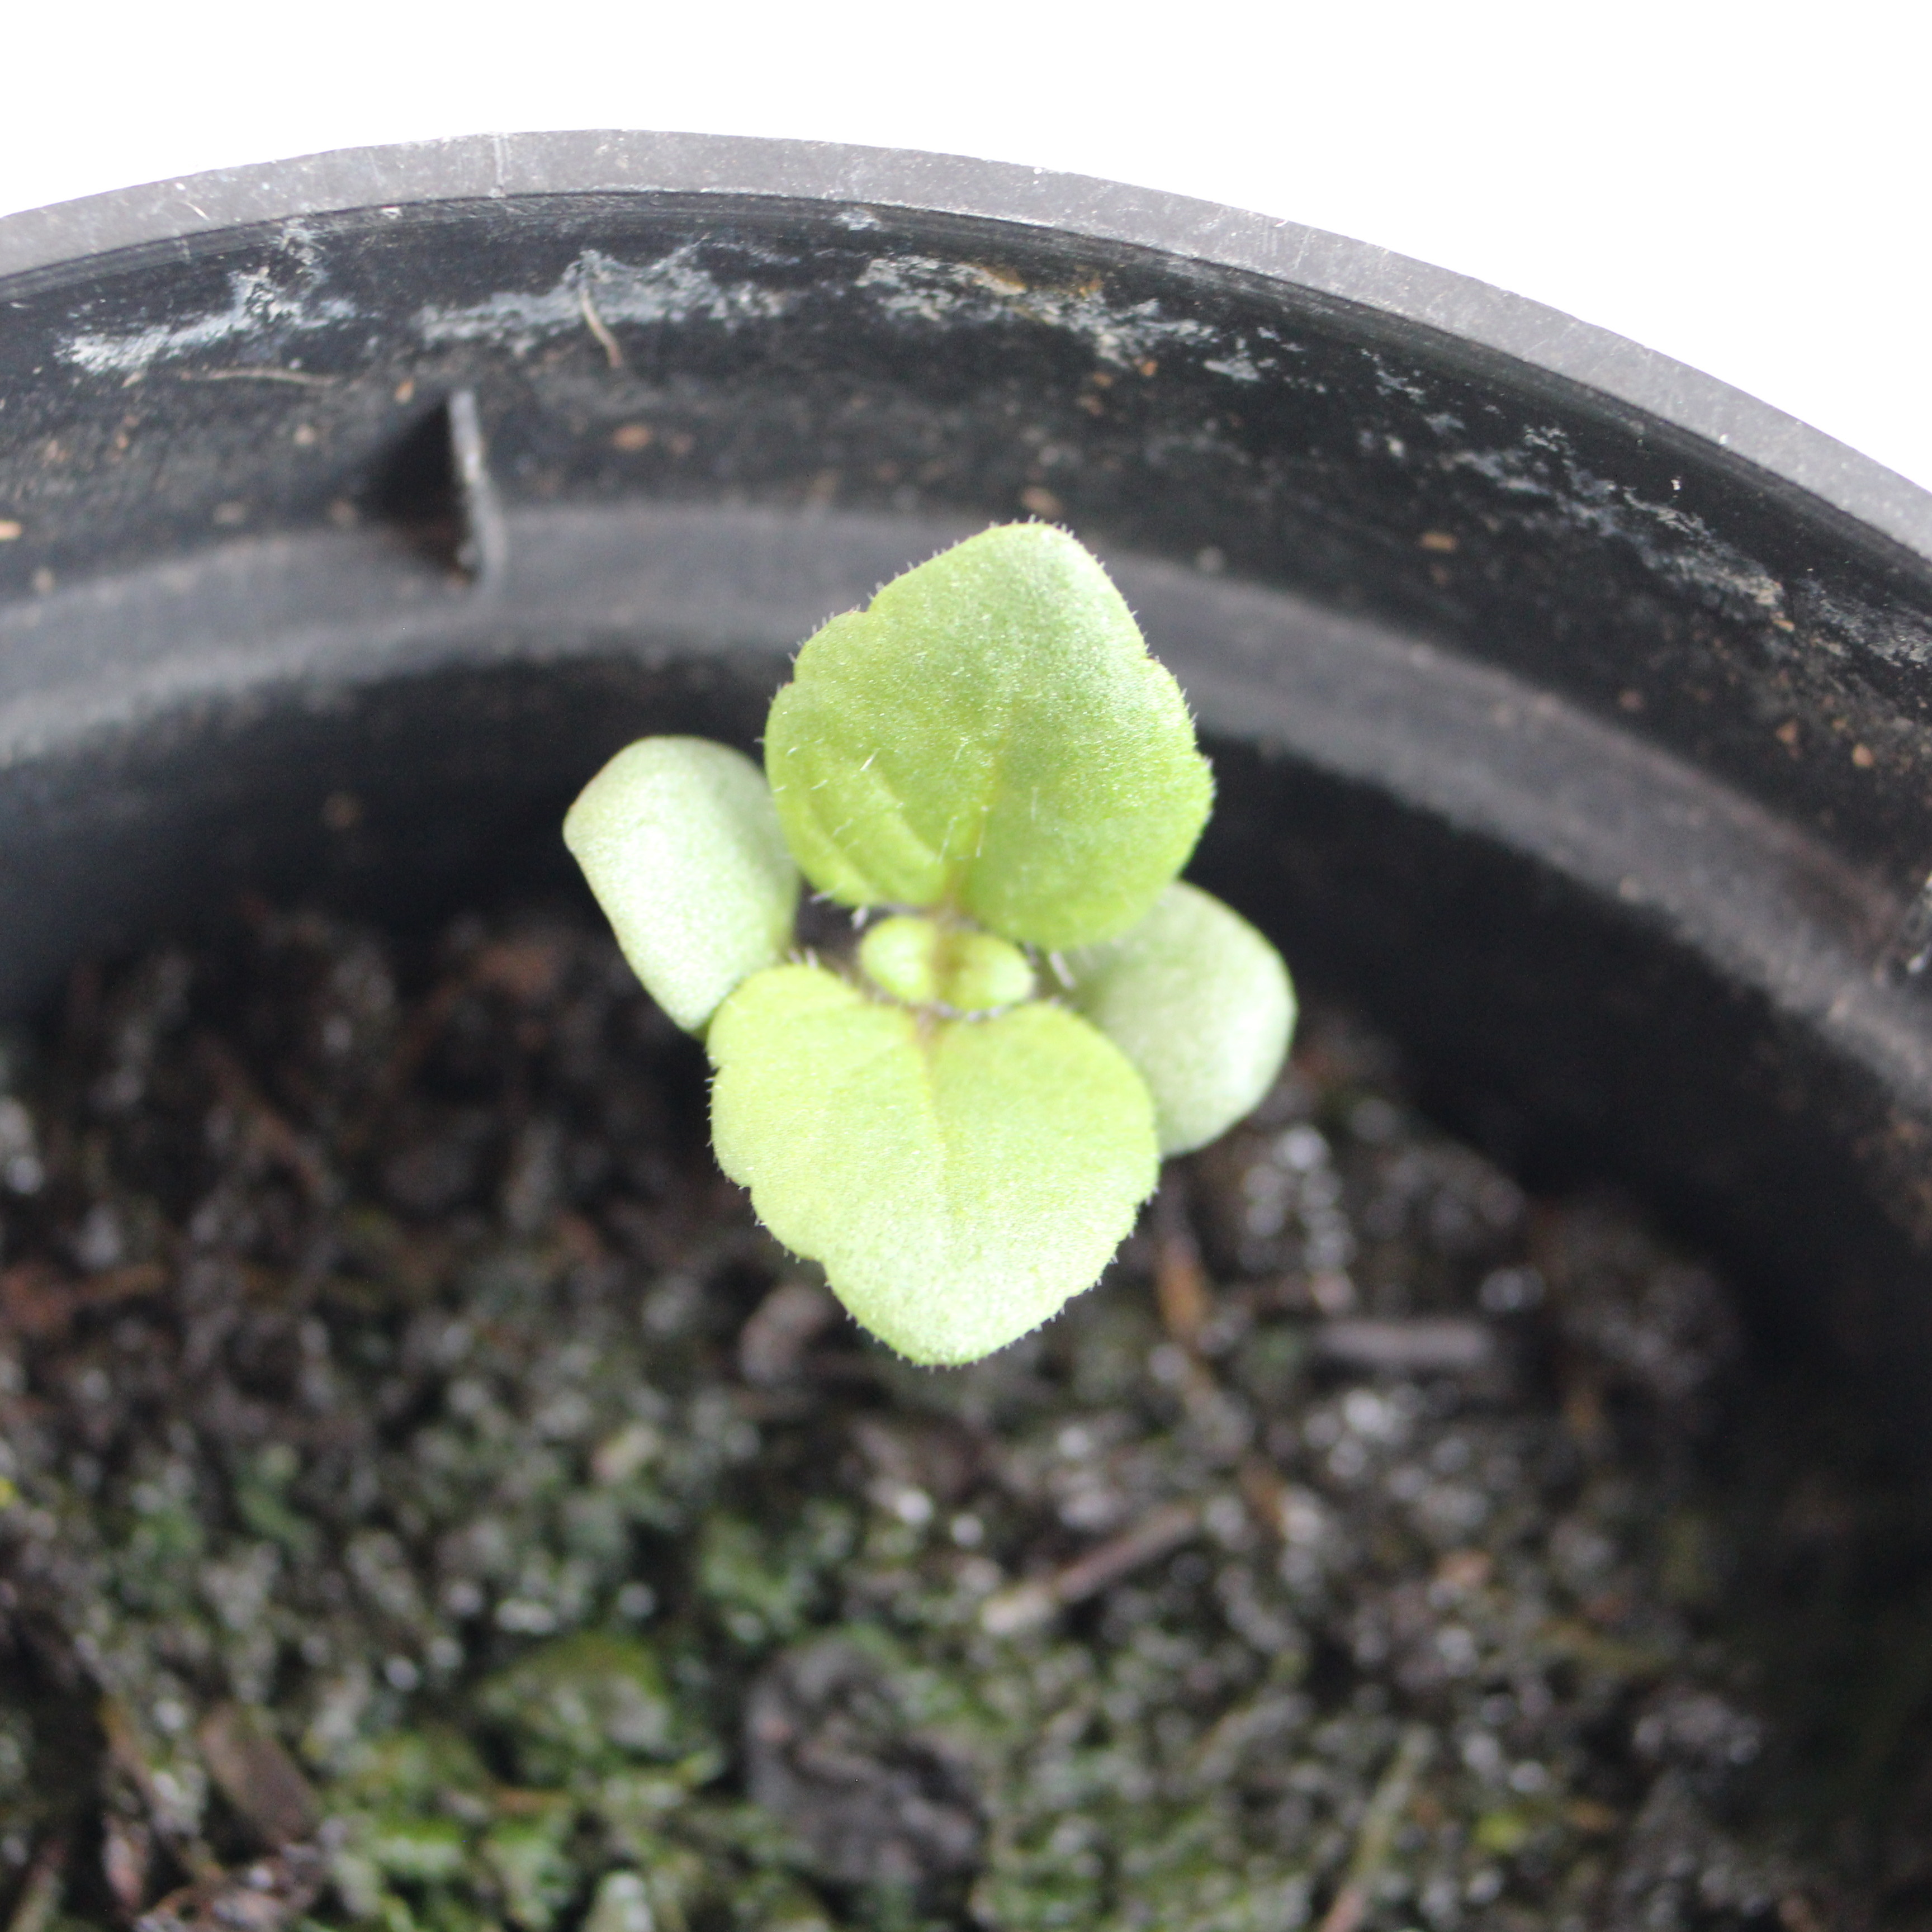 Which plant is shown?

Veronica persica
